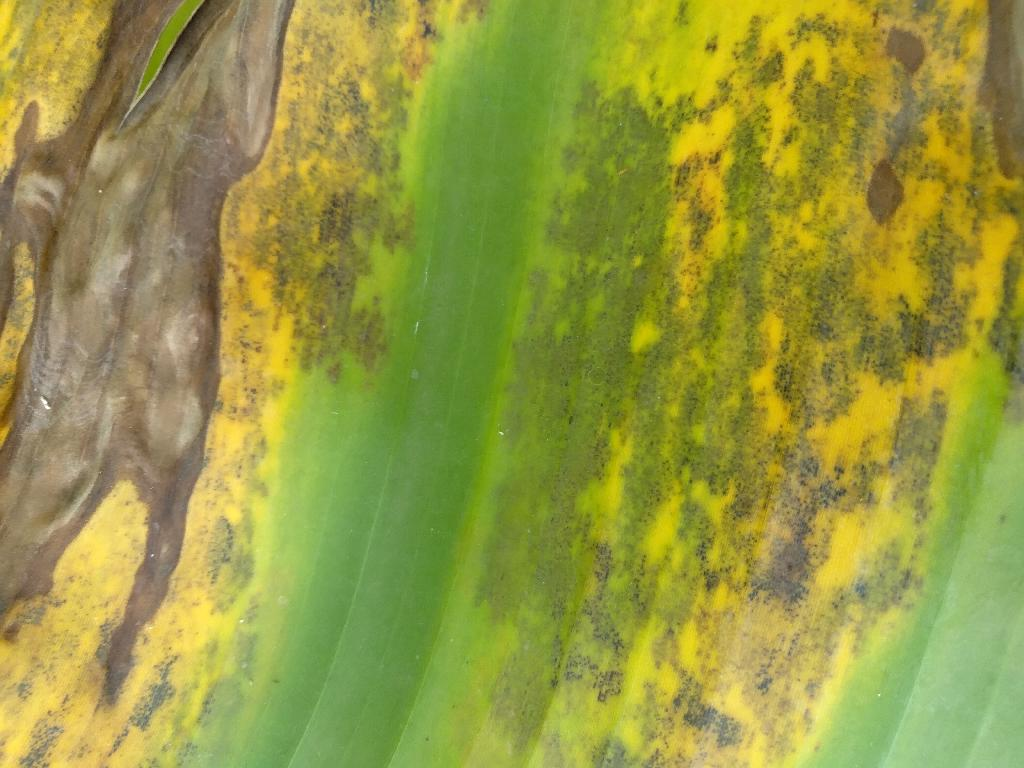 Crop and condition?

banana, black sigatoka
